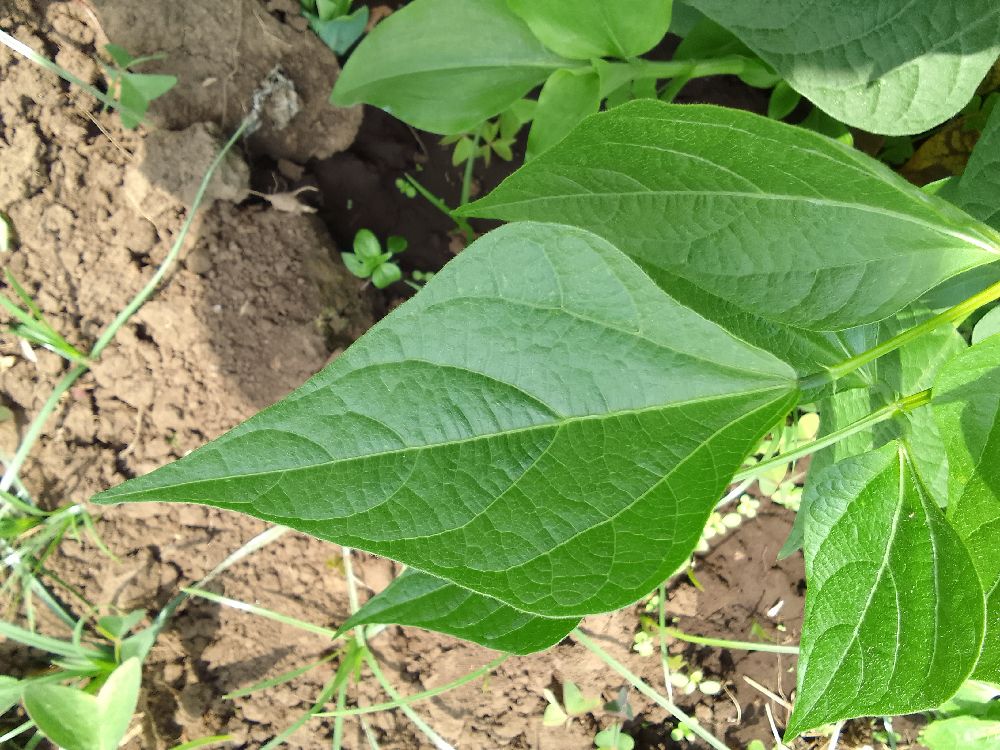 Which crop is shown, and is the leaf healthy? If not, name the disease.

common bean, healthy
